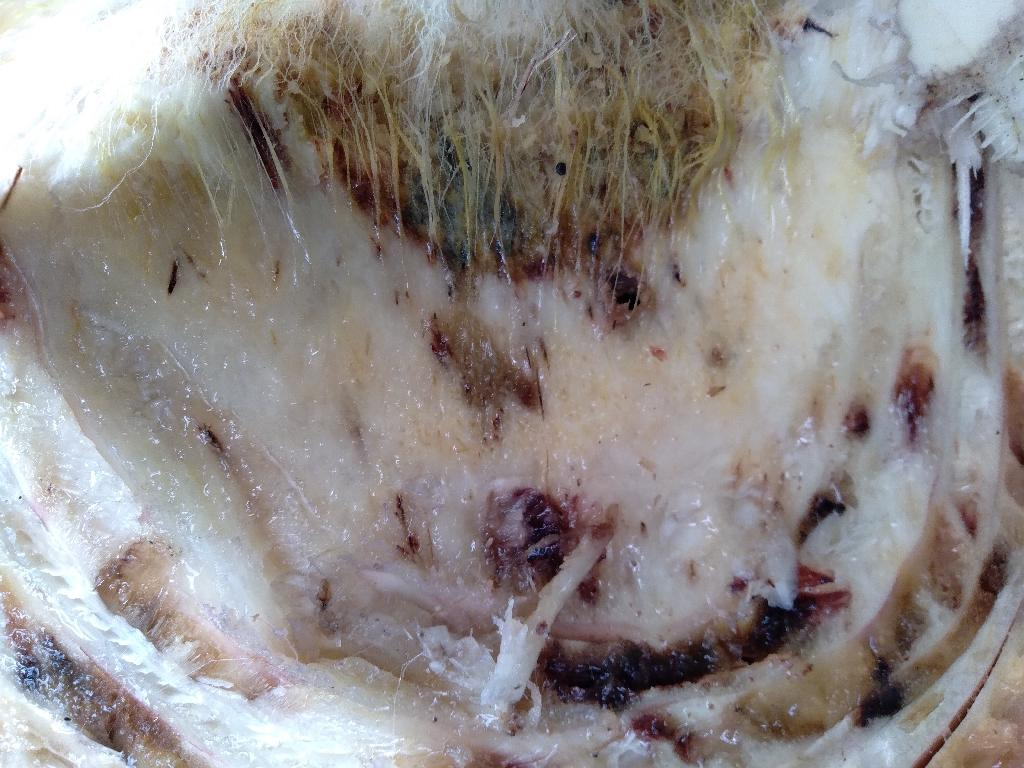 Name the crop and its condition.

banana, fusarium wilt race 1
